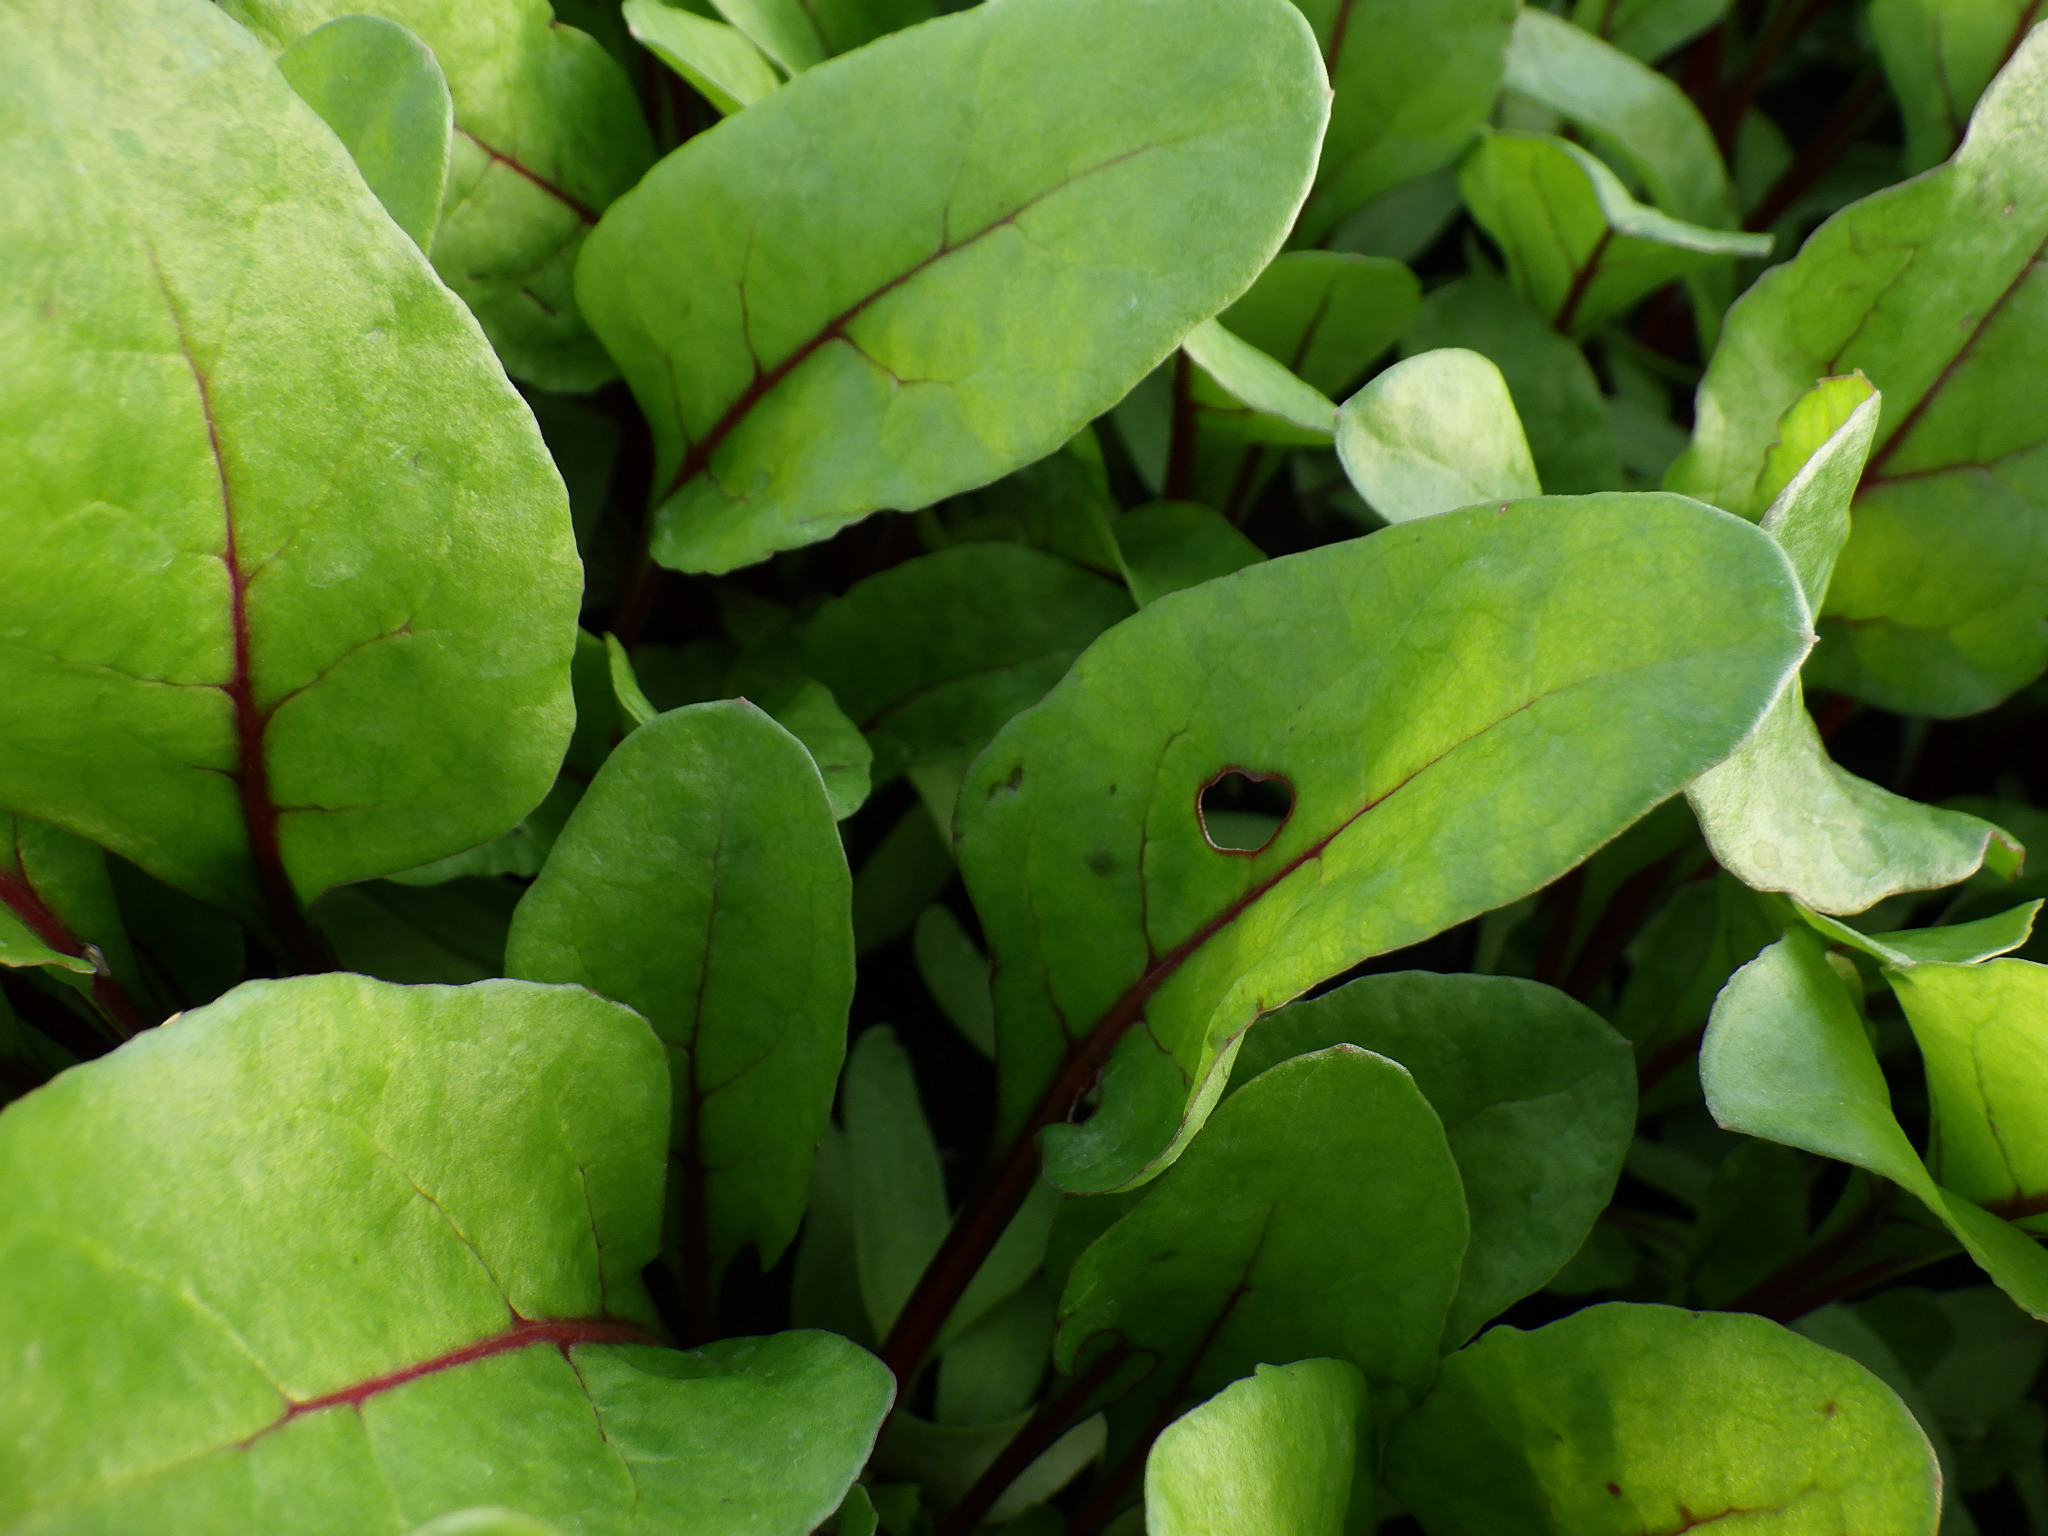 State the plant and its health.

chard, cercospora
